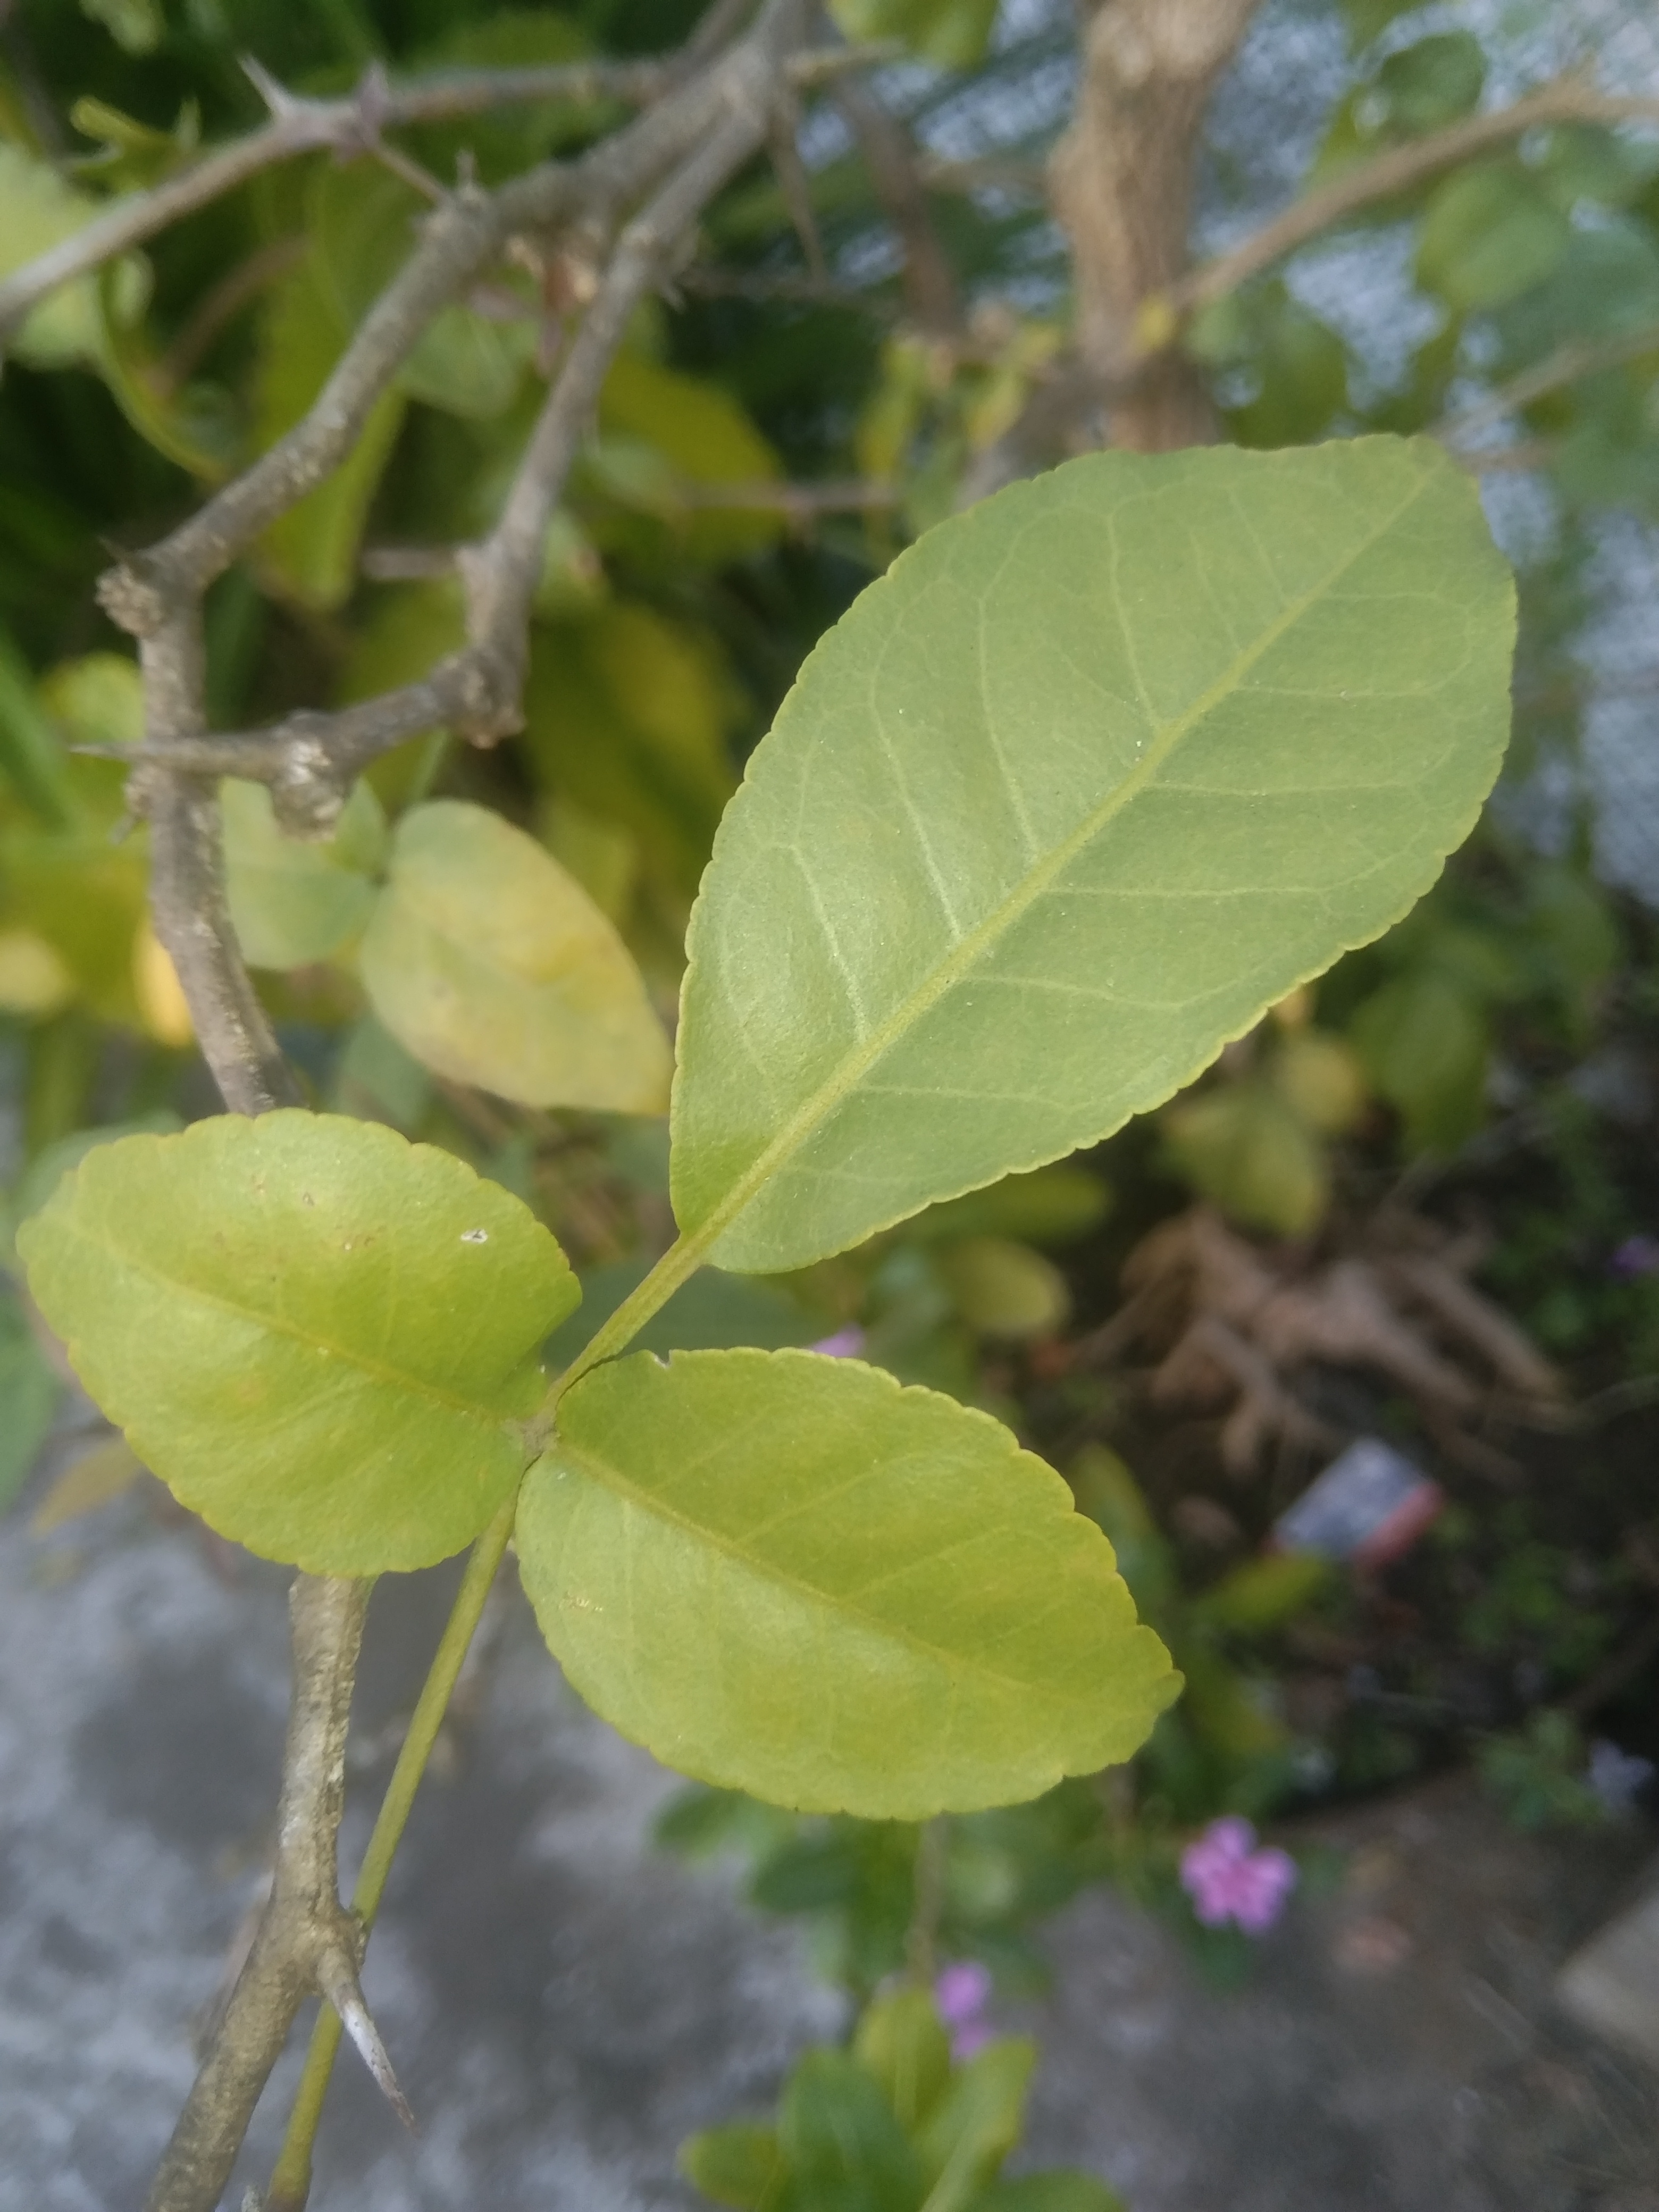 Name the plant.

wood apple
